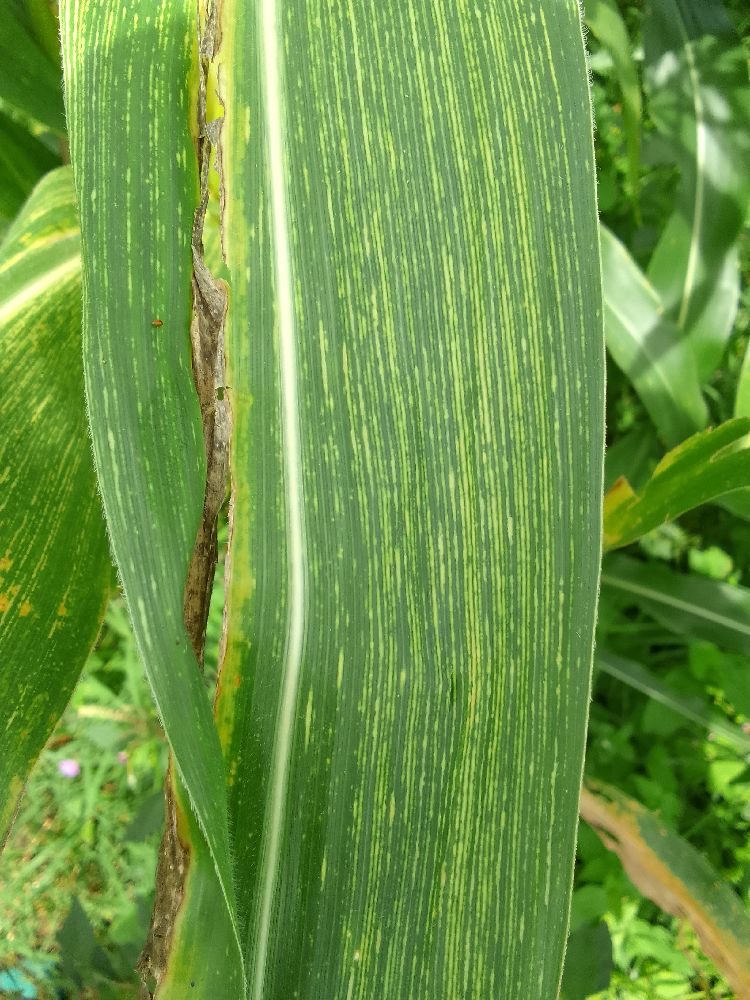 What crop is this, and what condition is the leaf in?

maize, maize streak virus
